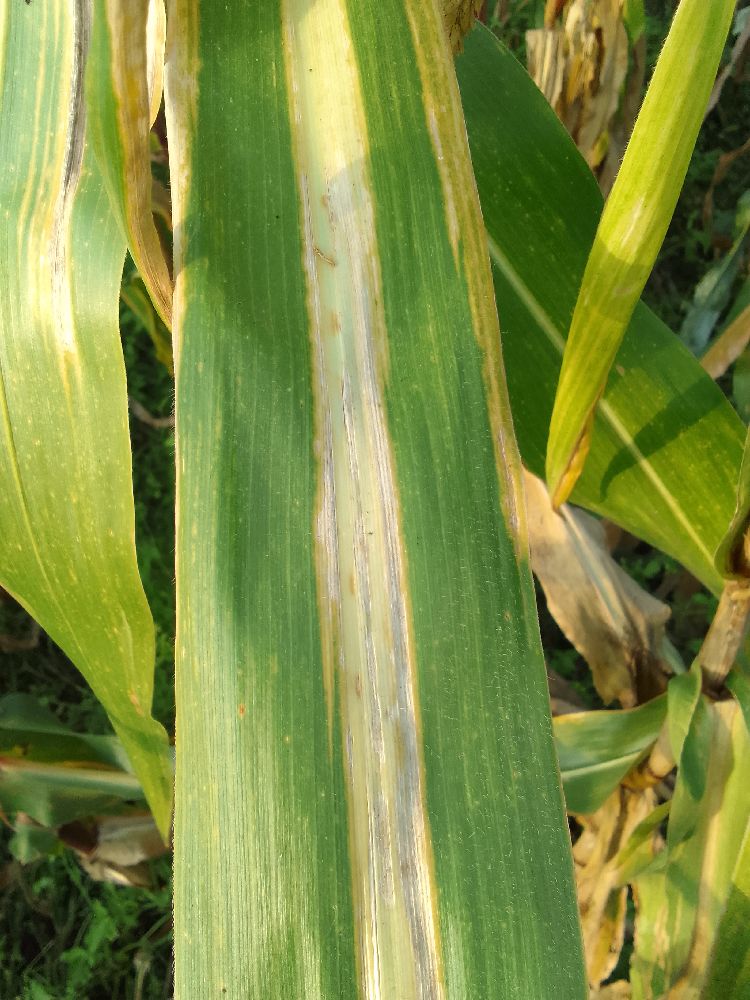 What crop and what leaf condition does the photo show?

maize, maize lethal necrosis
